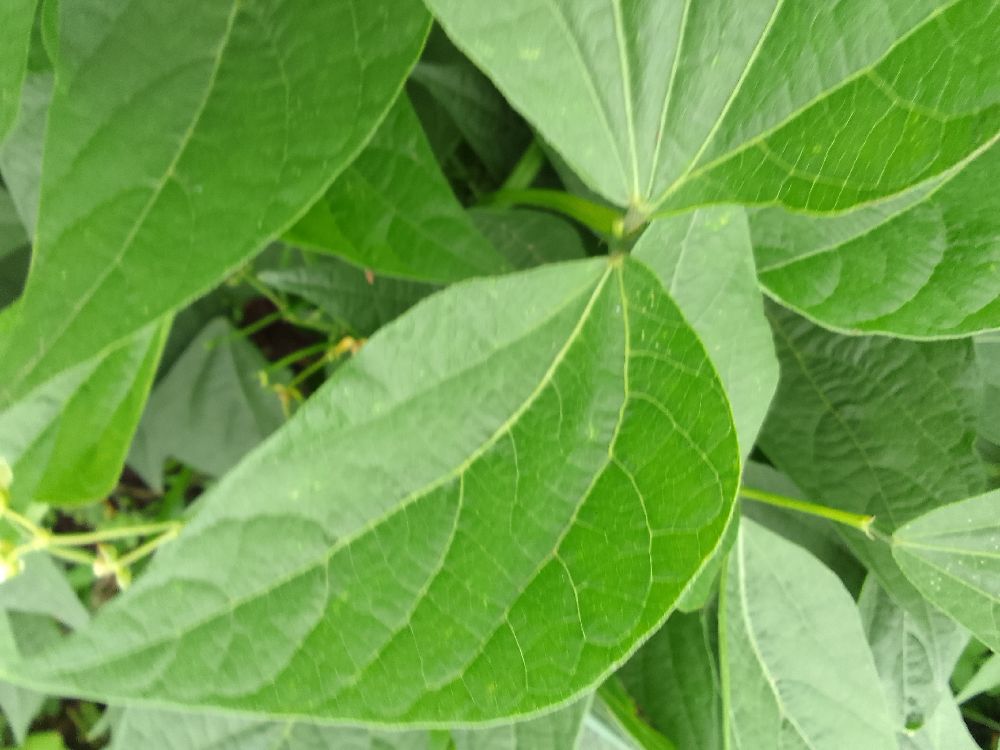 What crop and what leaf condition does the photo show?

common bean, healthy
